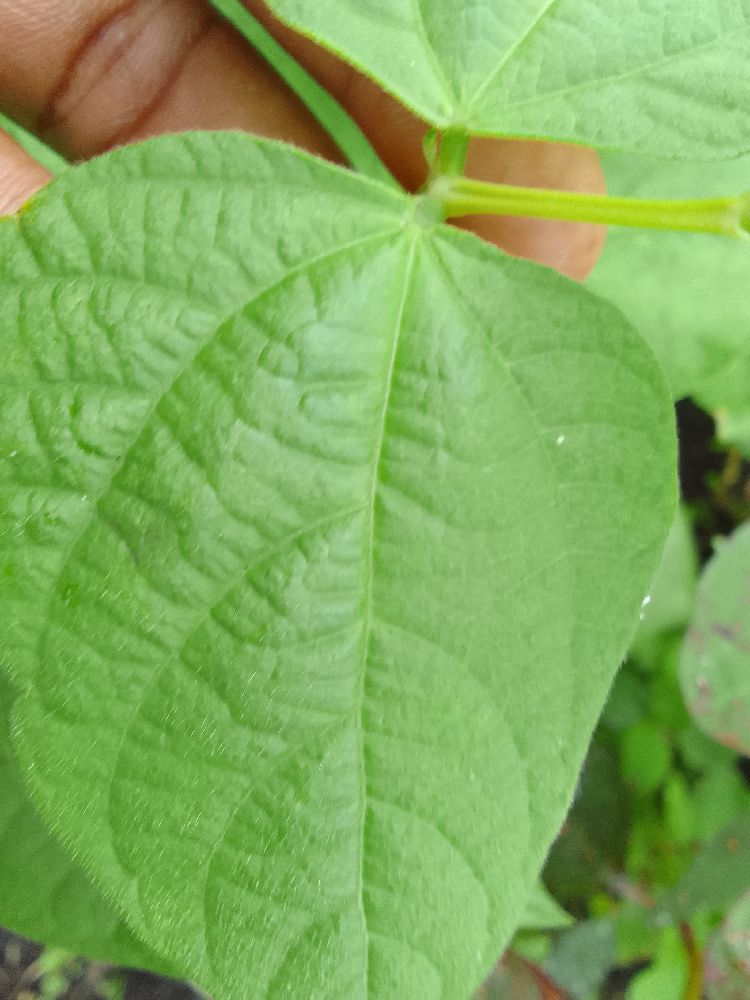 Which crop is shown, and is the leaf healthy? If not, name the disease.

common bean, healthy
